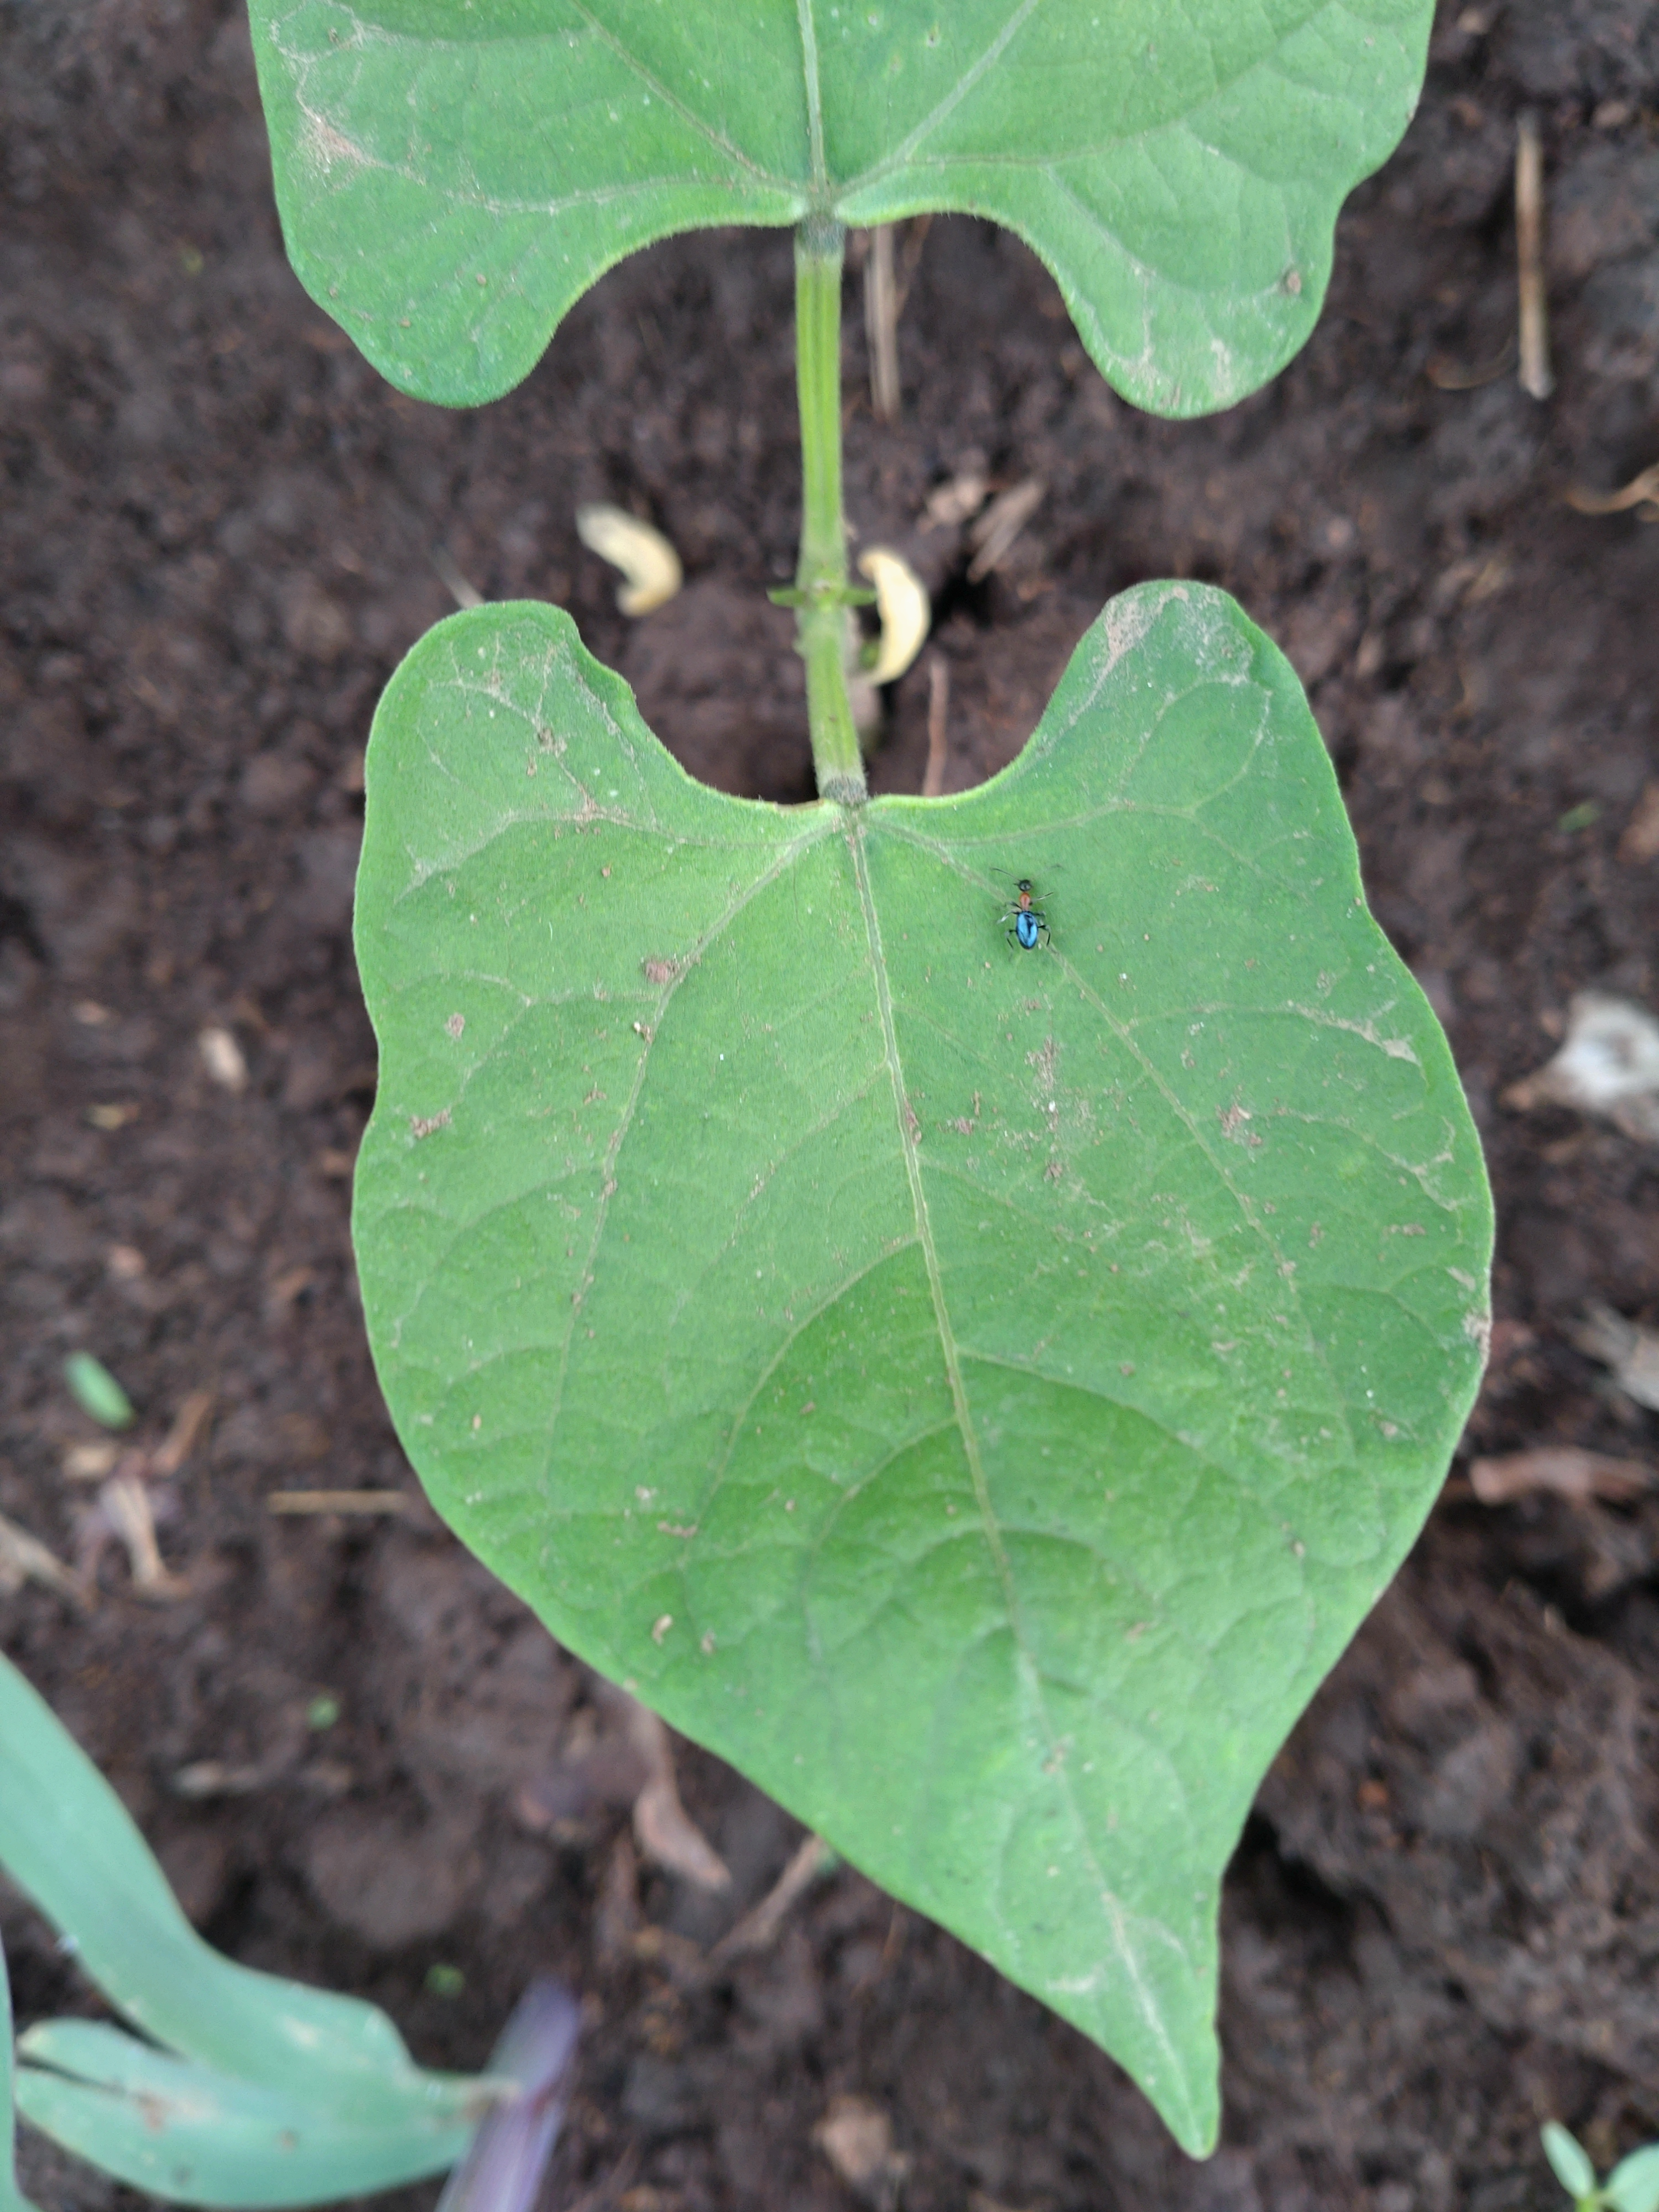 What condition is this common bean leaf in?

healthy
